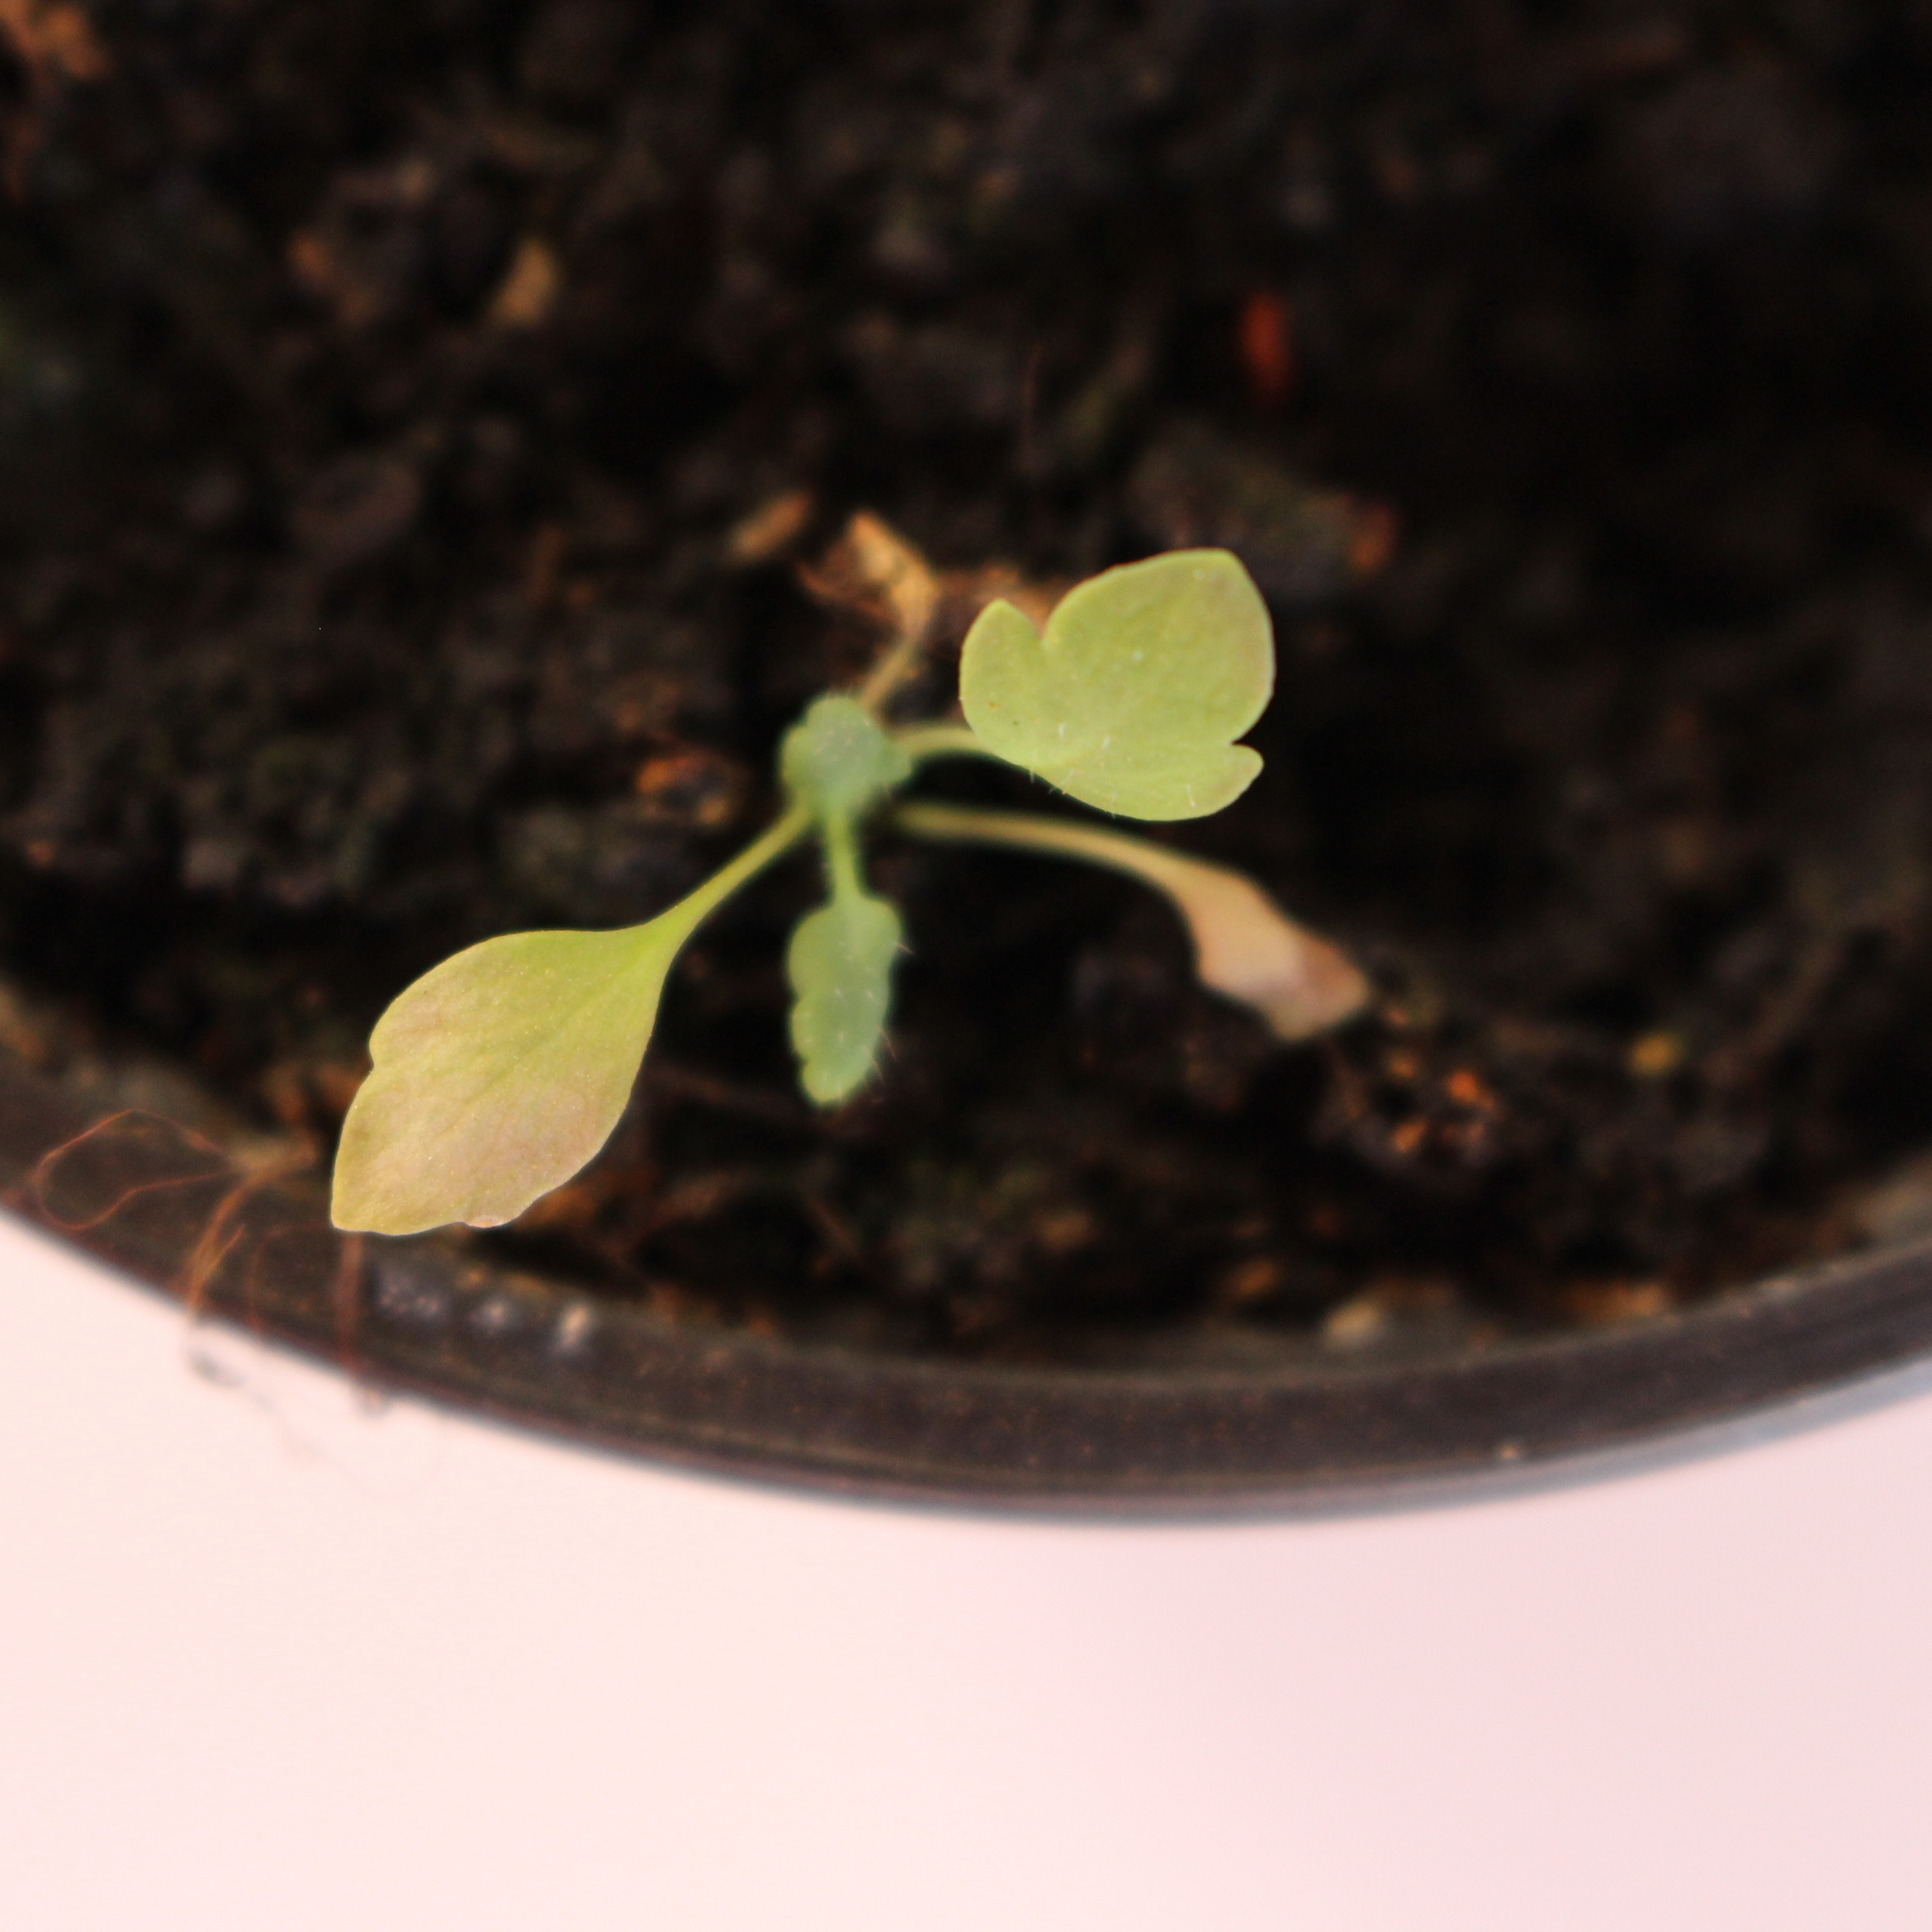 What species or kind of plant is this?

Papaver rhoeas
